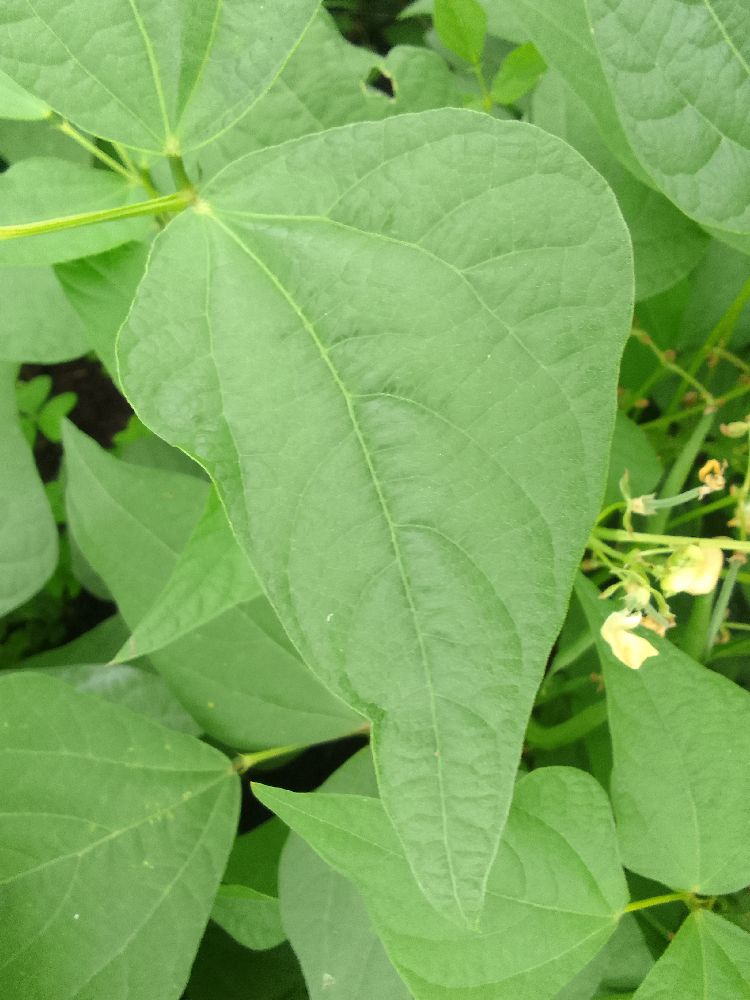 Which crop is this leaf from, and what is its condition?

common bean, healthy
